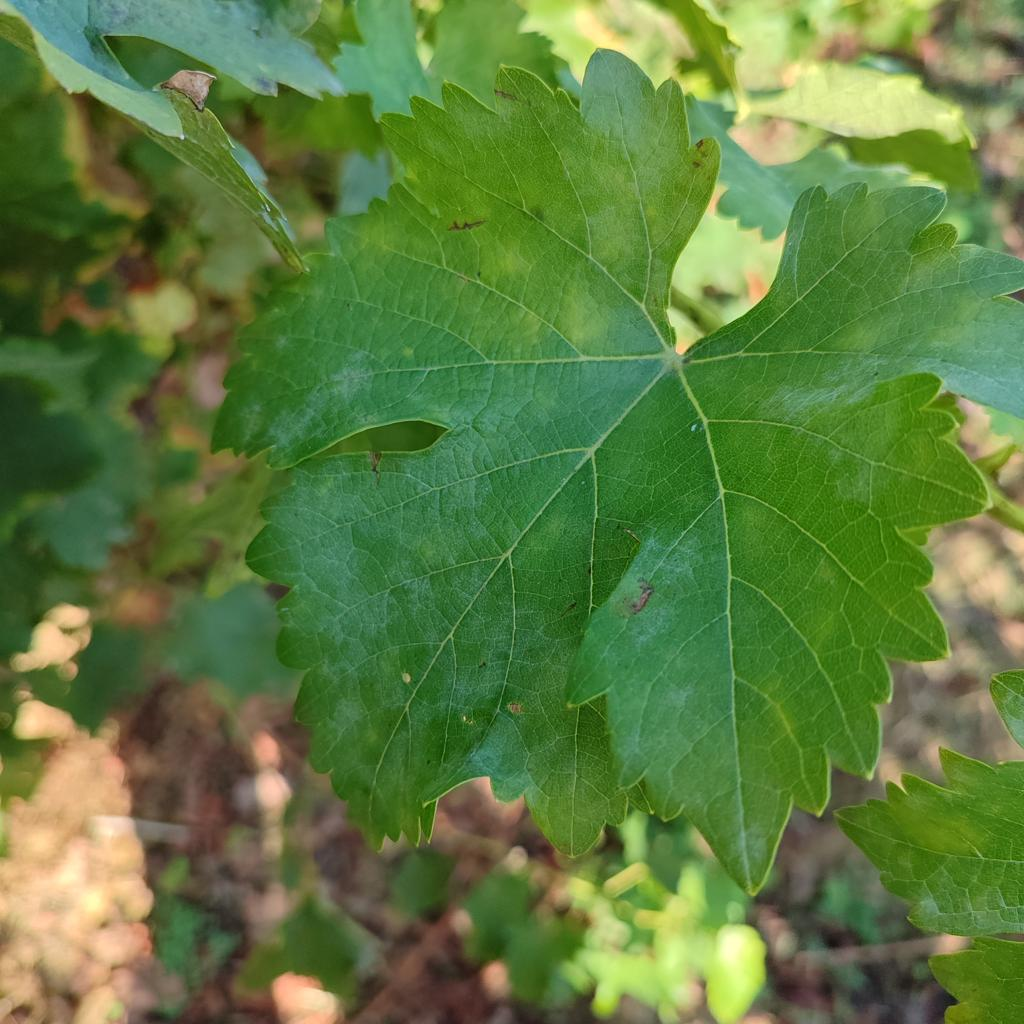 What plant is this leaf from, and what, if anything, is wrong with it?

grapevine, powdery mildew
